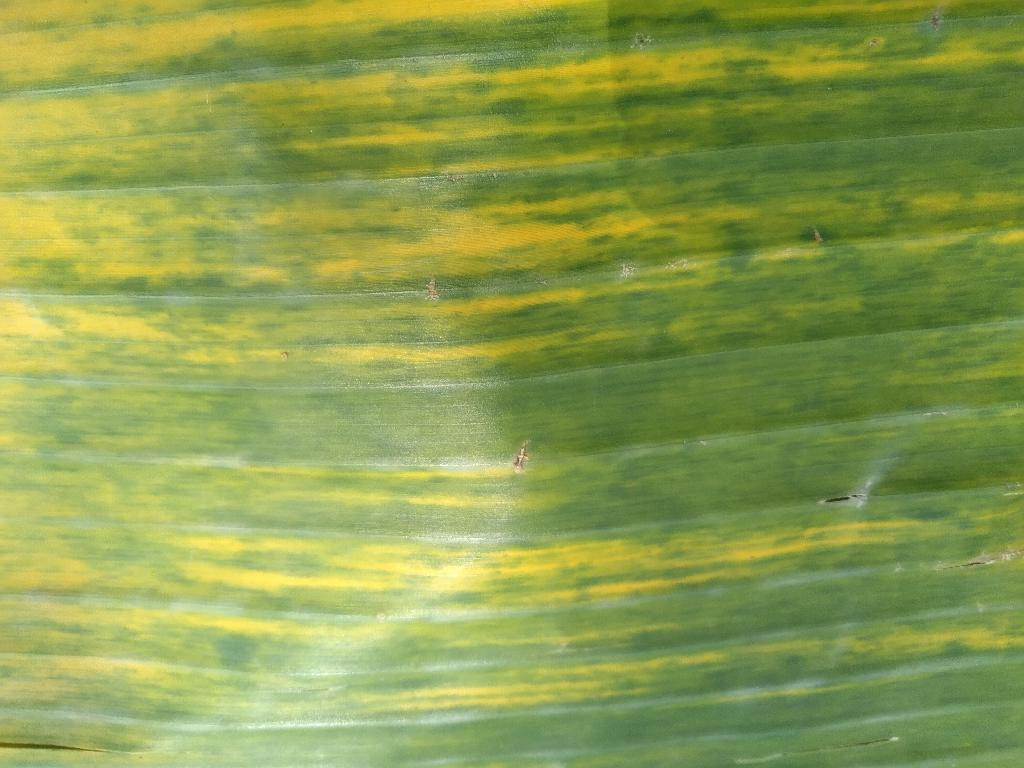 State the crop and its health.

banana, fusarium wilt race 1
